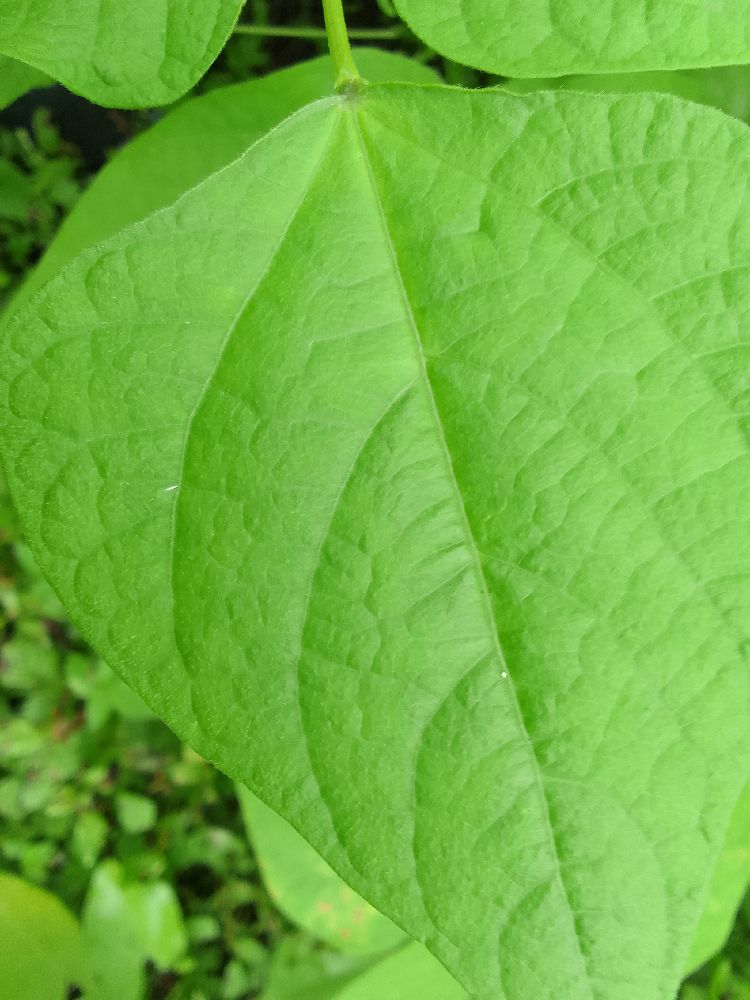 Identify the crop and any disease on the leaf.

common bean, healthy
